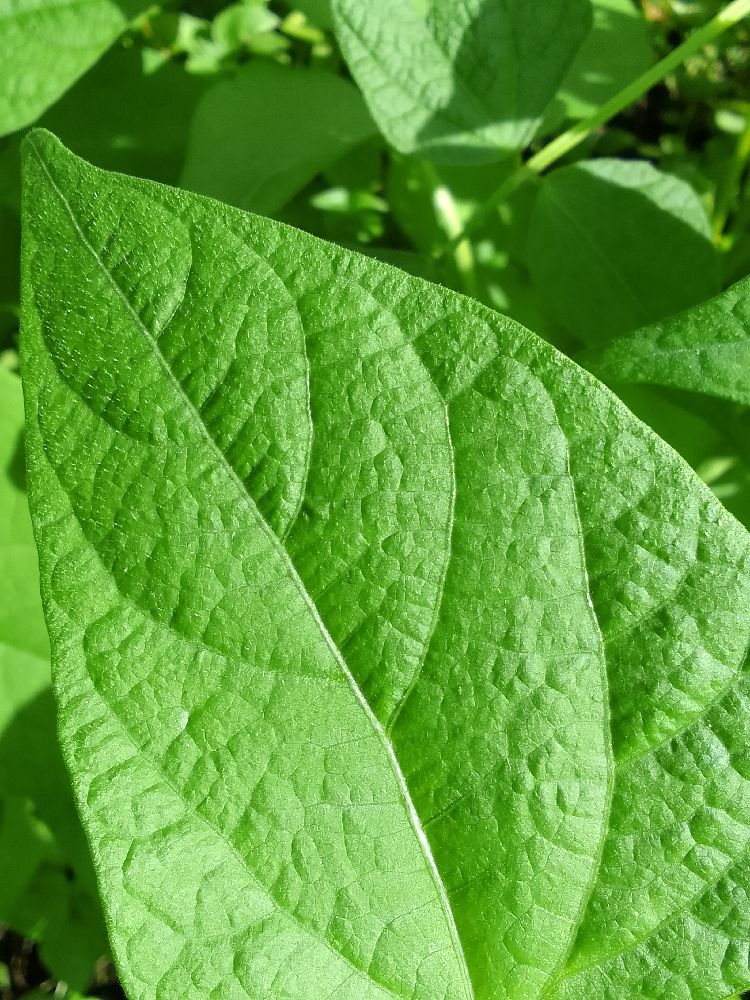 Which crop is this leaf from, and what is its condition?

common bean, healthy
